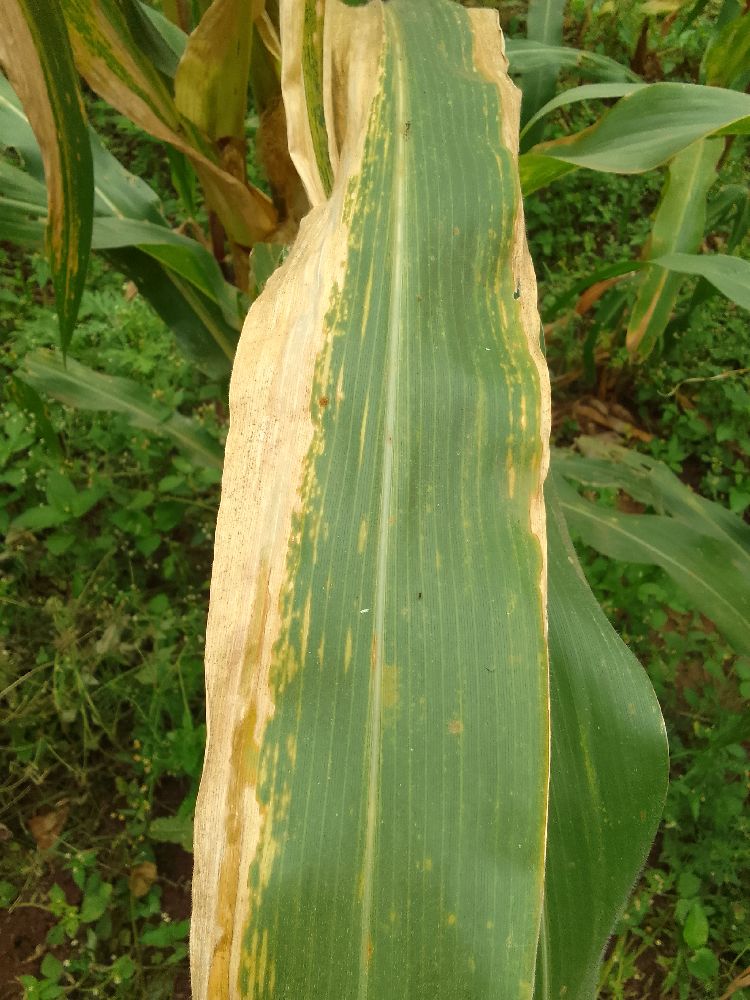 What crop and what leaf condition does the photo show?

maize, maize lethal necrosis
